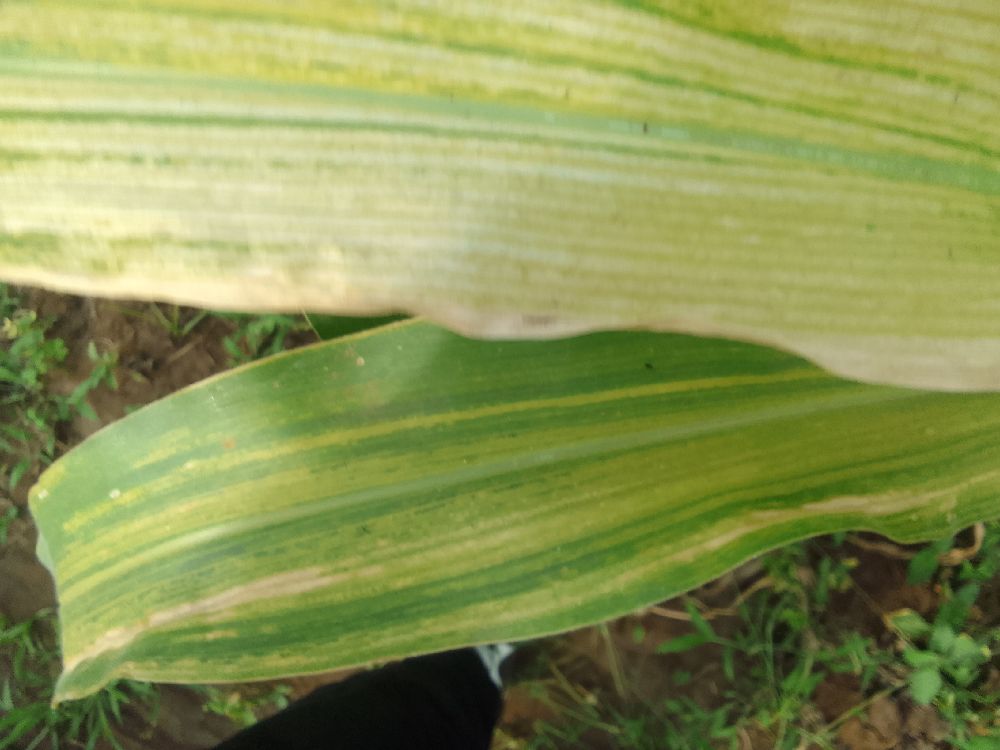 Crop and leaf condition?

maize, maize lethal necrosis
